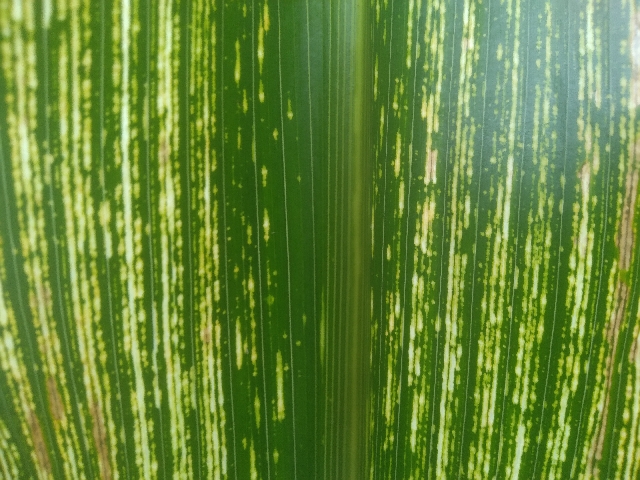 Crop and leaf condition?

maize, maize streak virus
